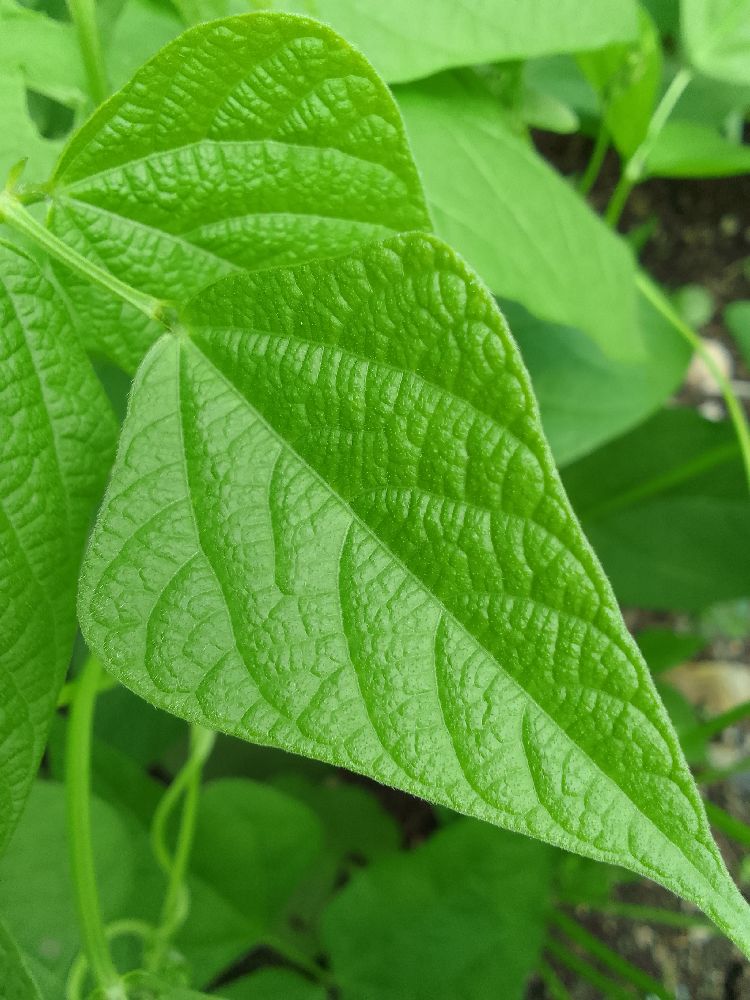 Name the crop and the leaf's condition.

common bean, healthy
